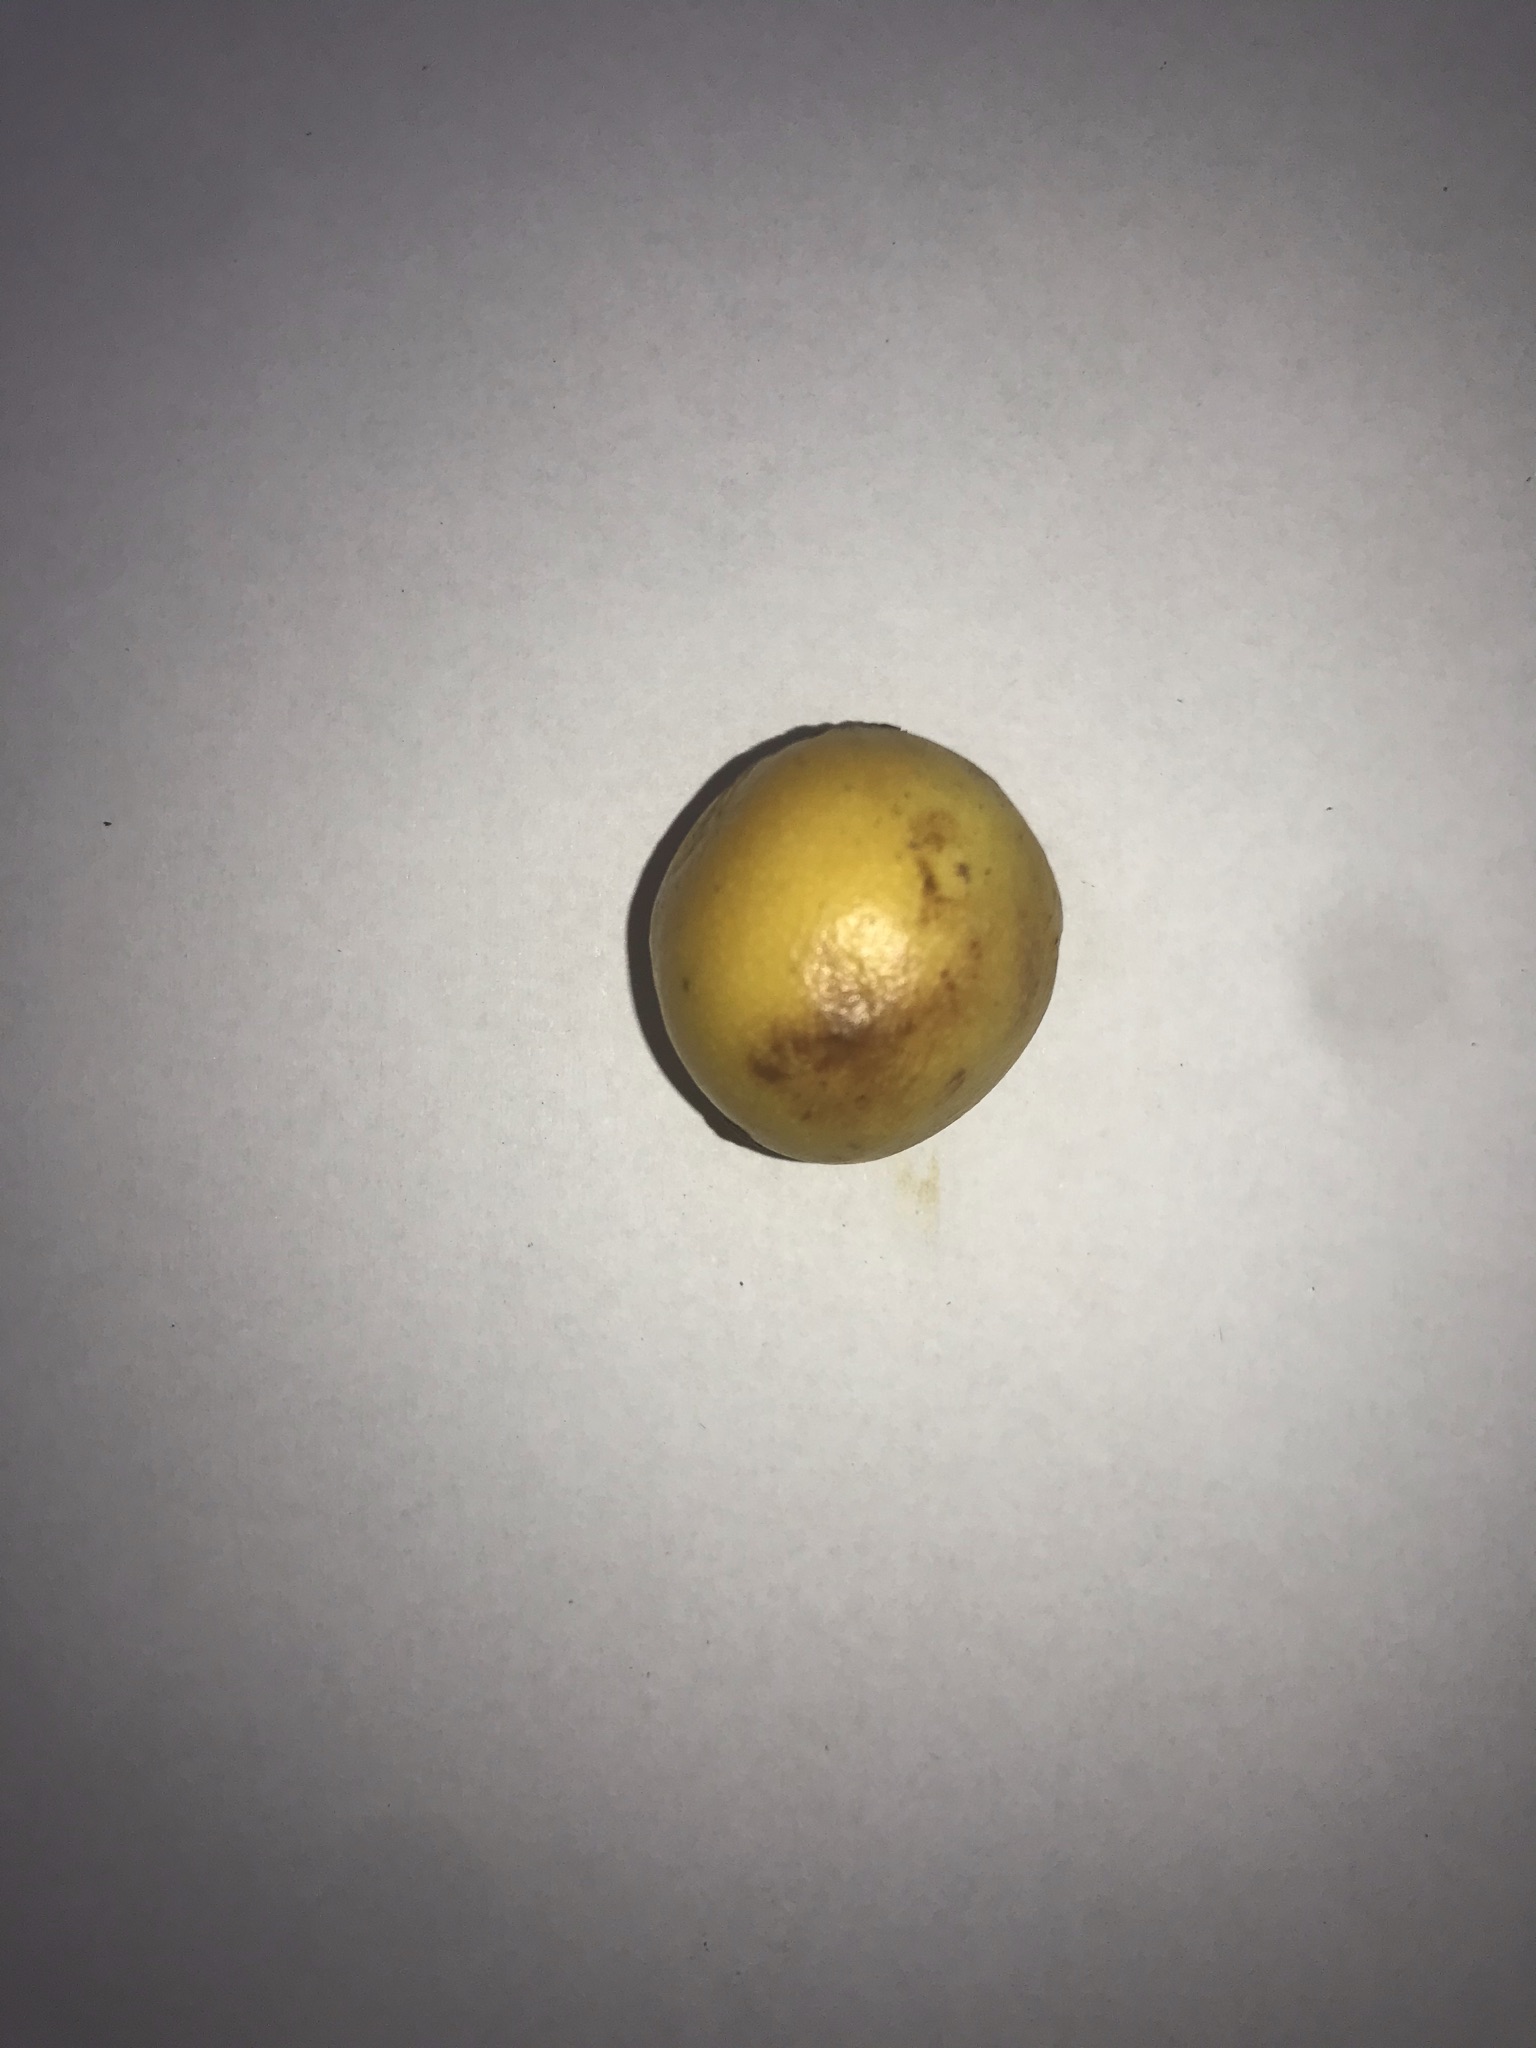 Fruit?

abiu
